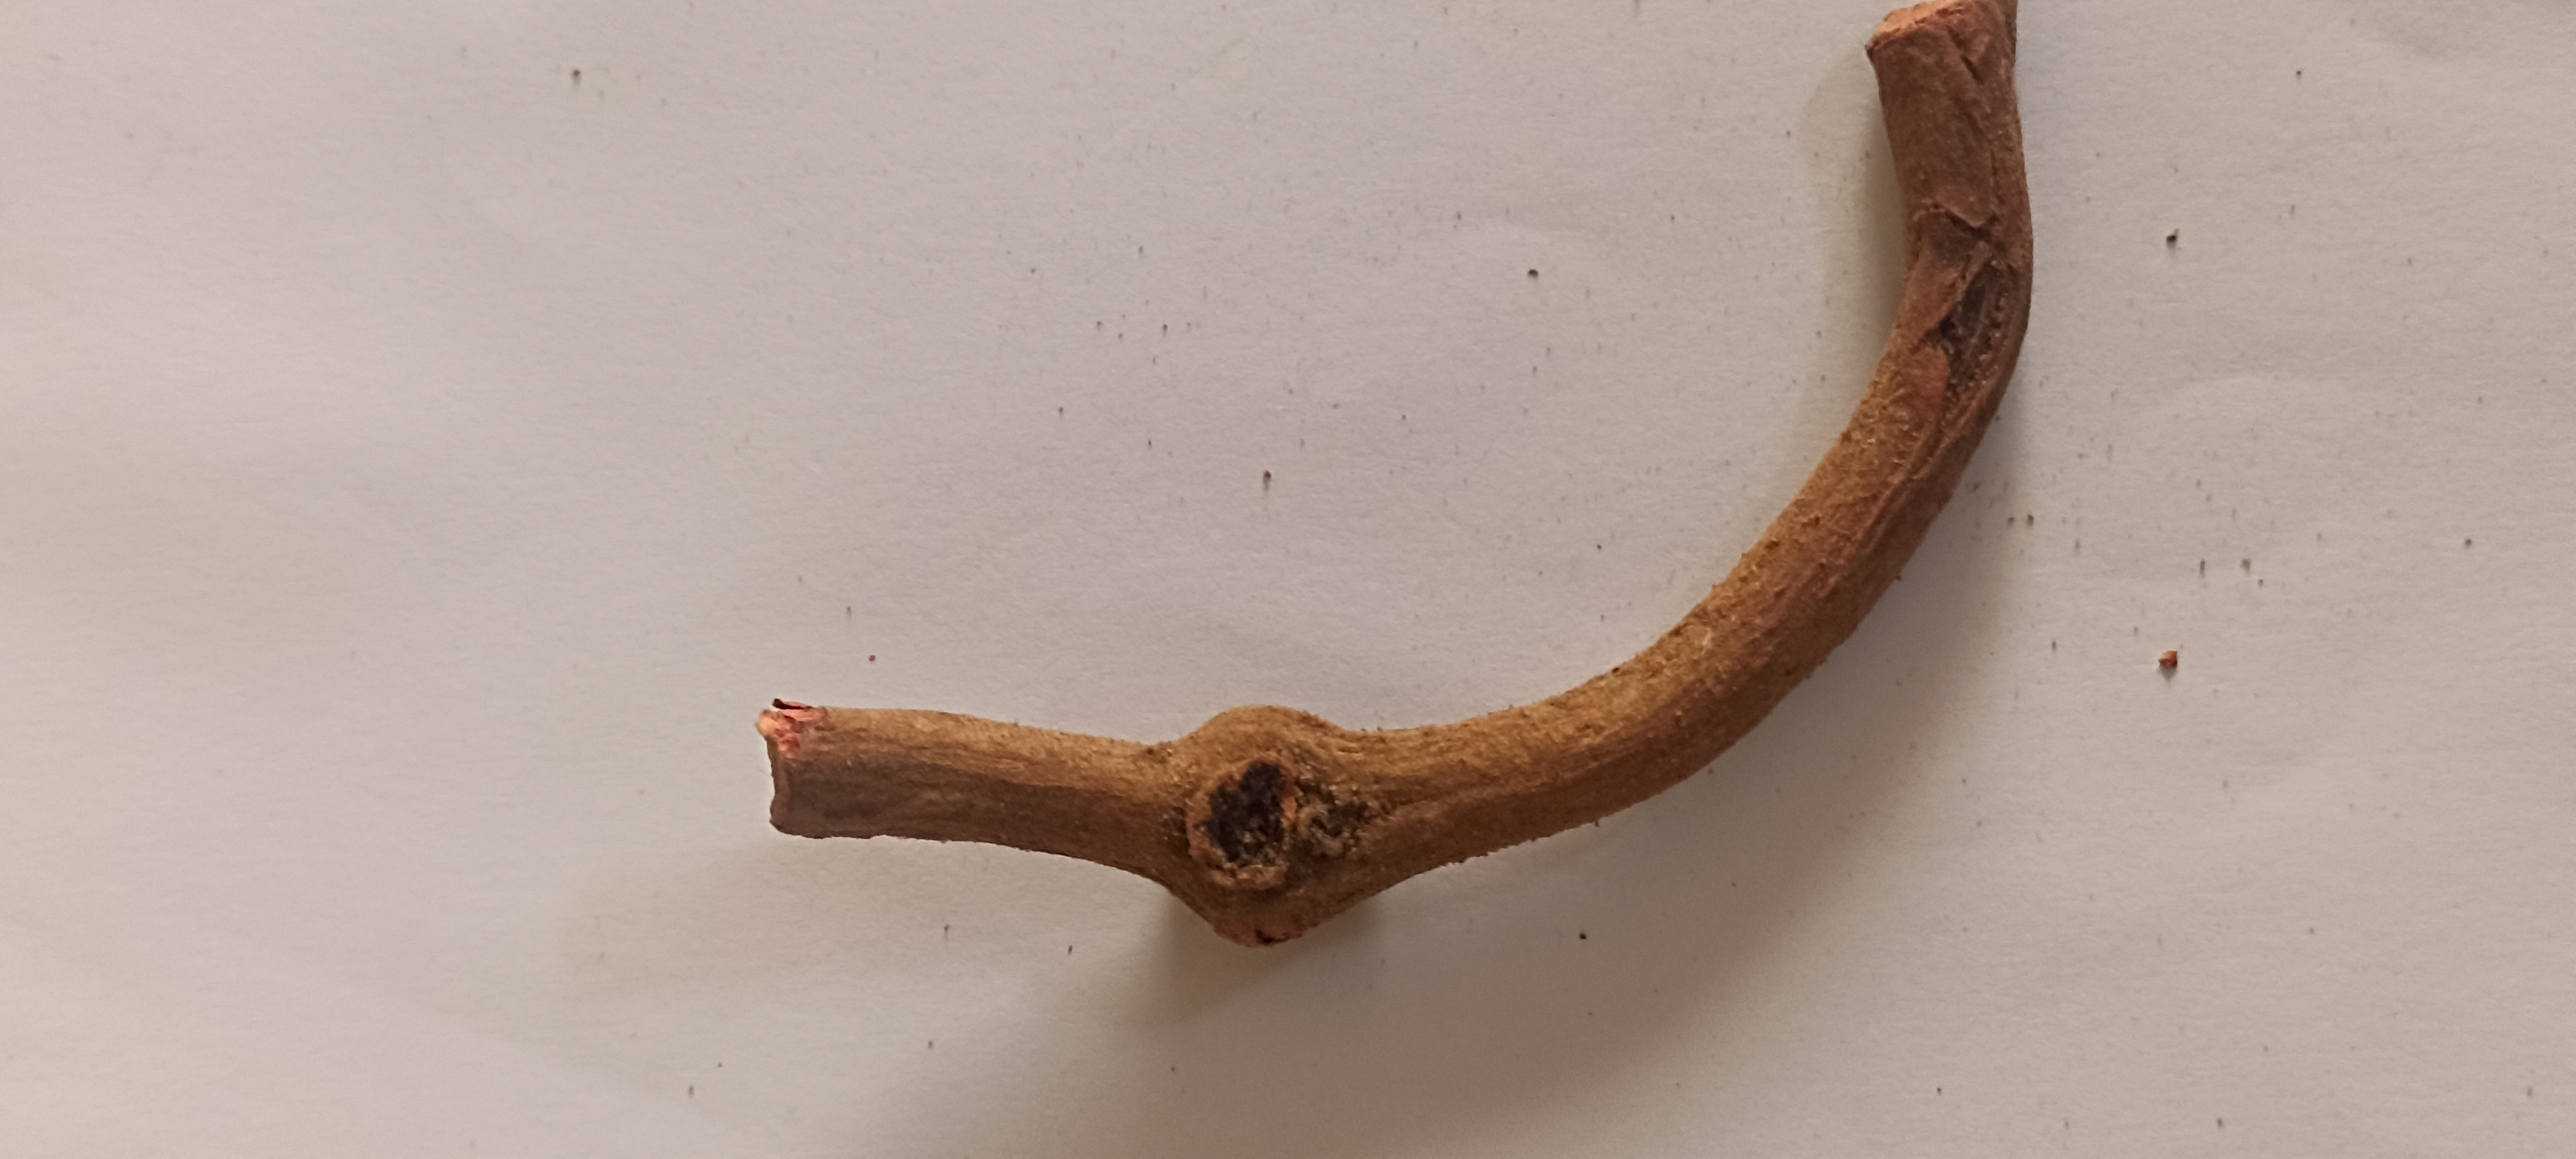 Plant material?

manjistha
